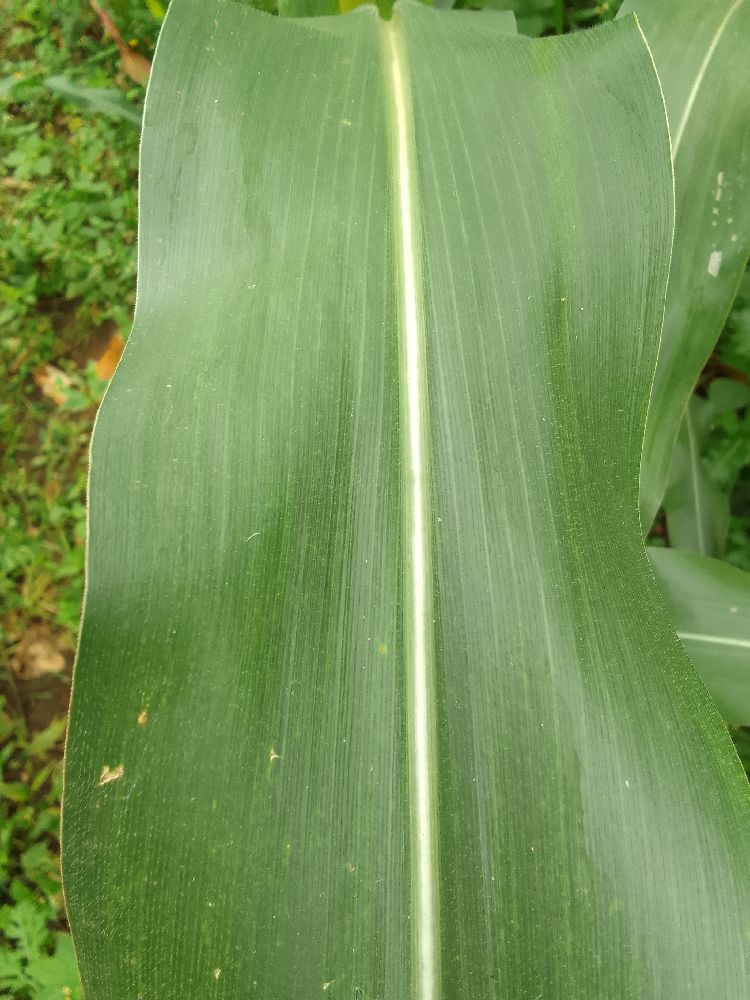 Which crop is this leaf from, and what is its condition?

maize, healthy
